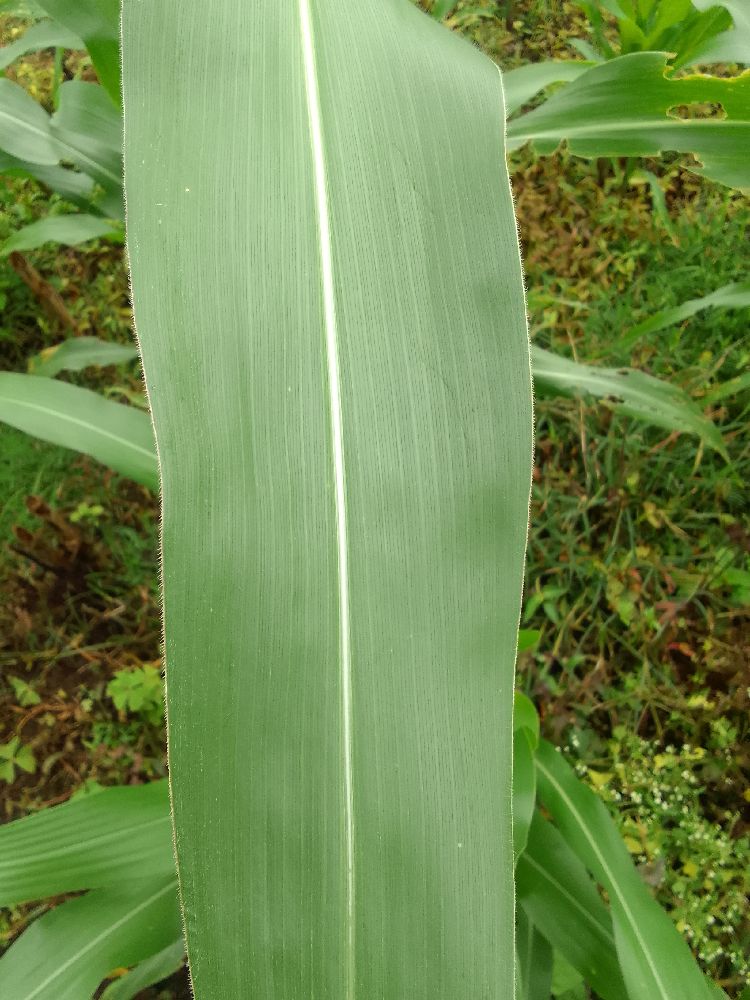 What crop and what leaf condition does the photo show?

maize, healthy
